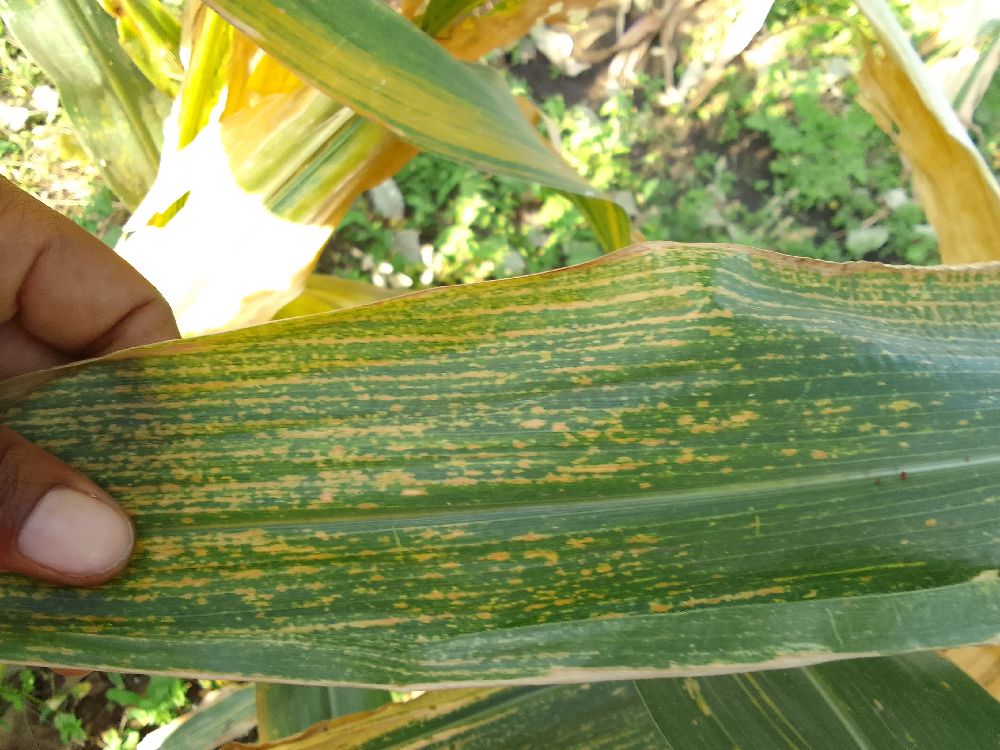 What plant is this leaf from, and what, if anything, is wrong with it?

maize, maize lethal necrosis
